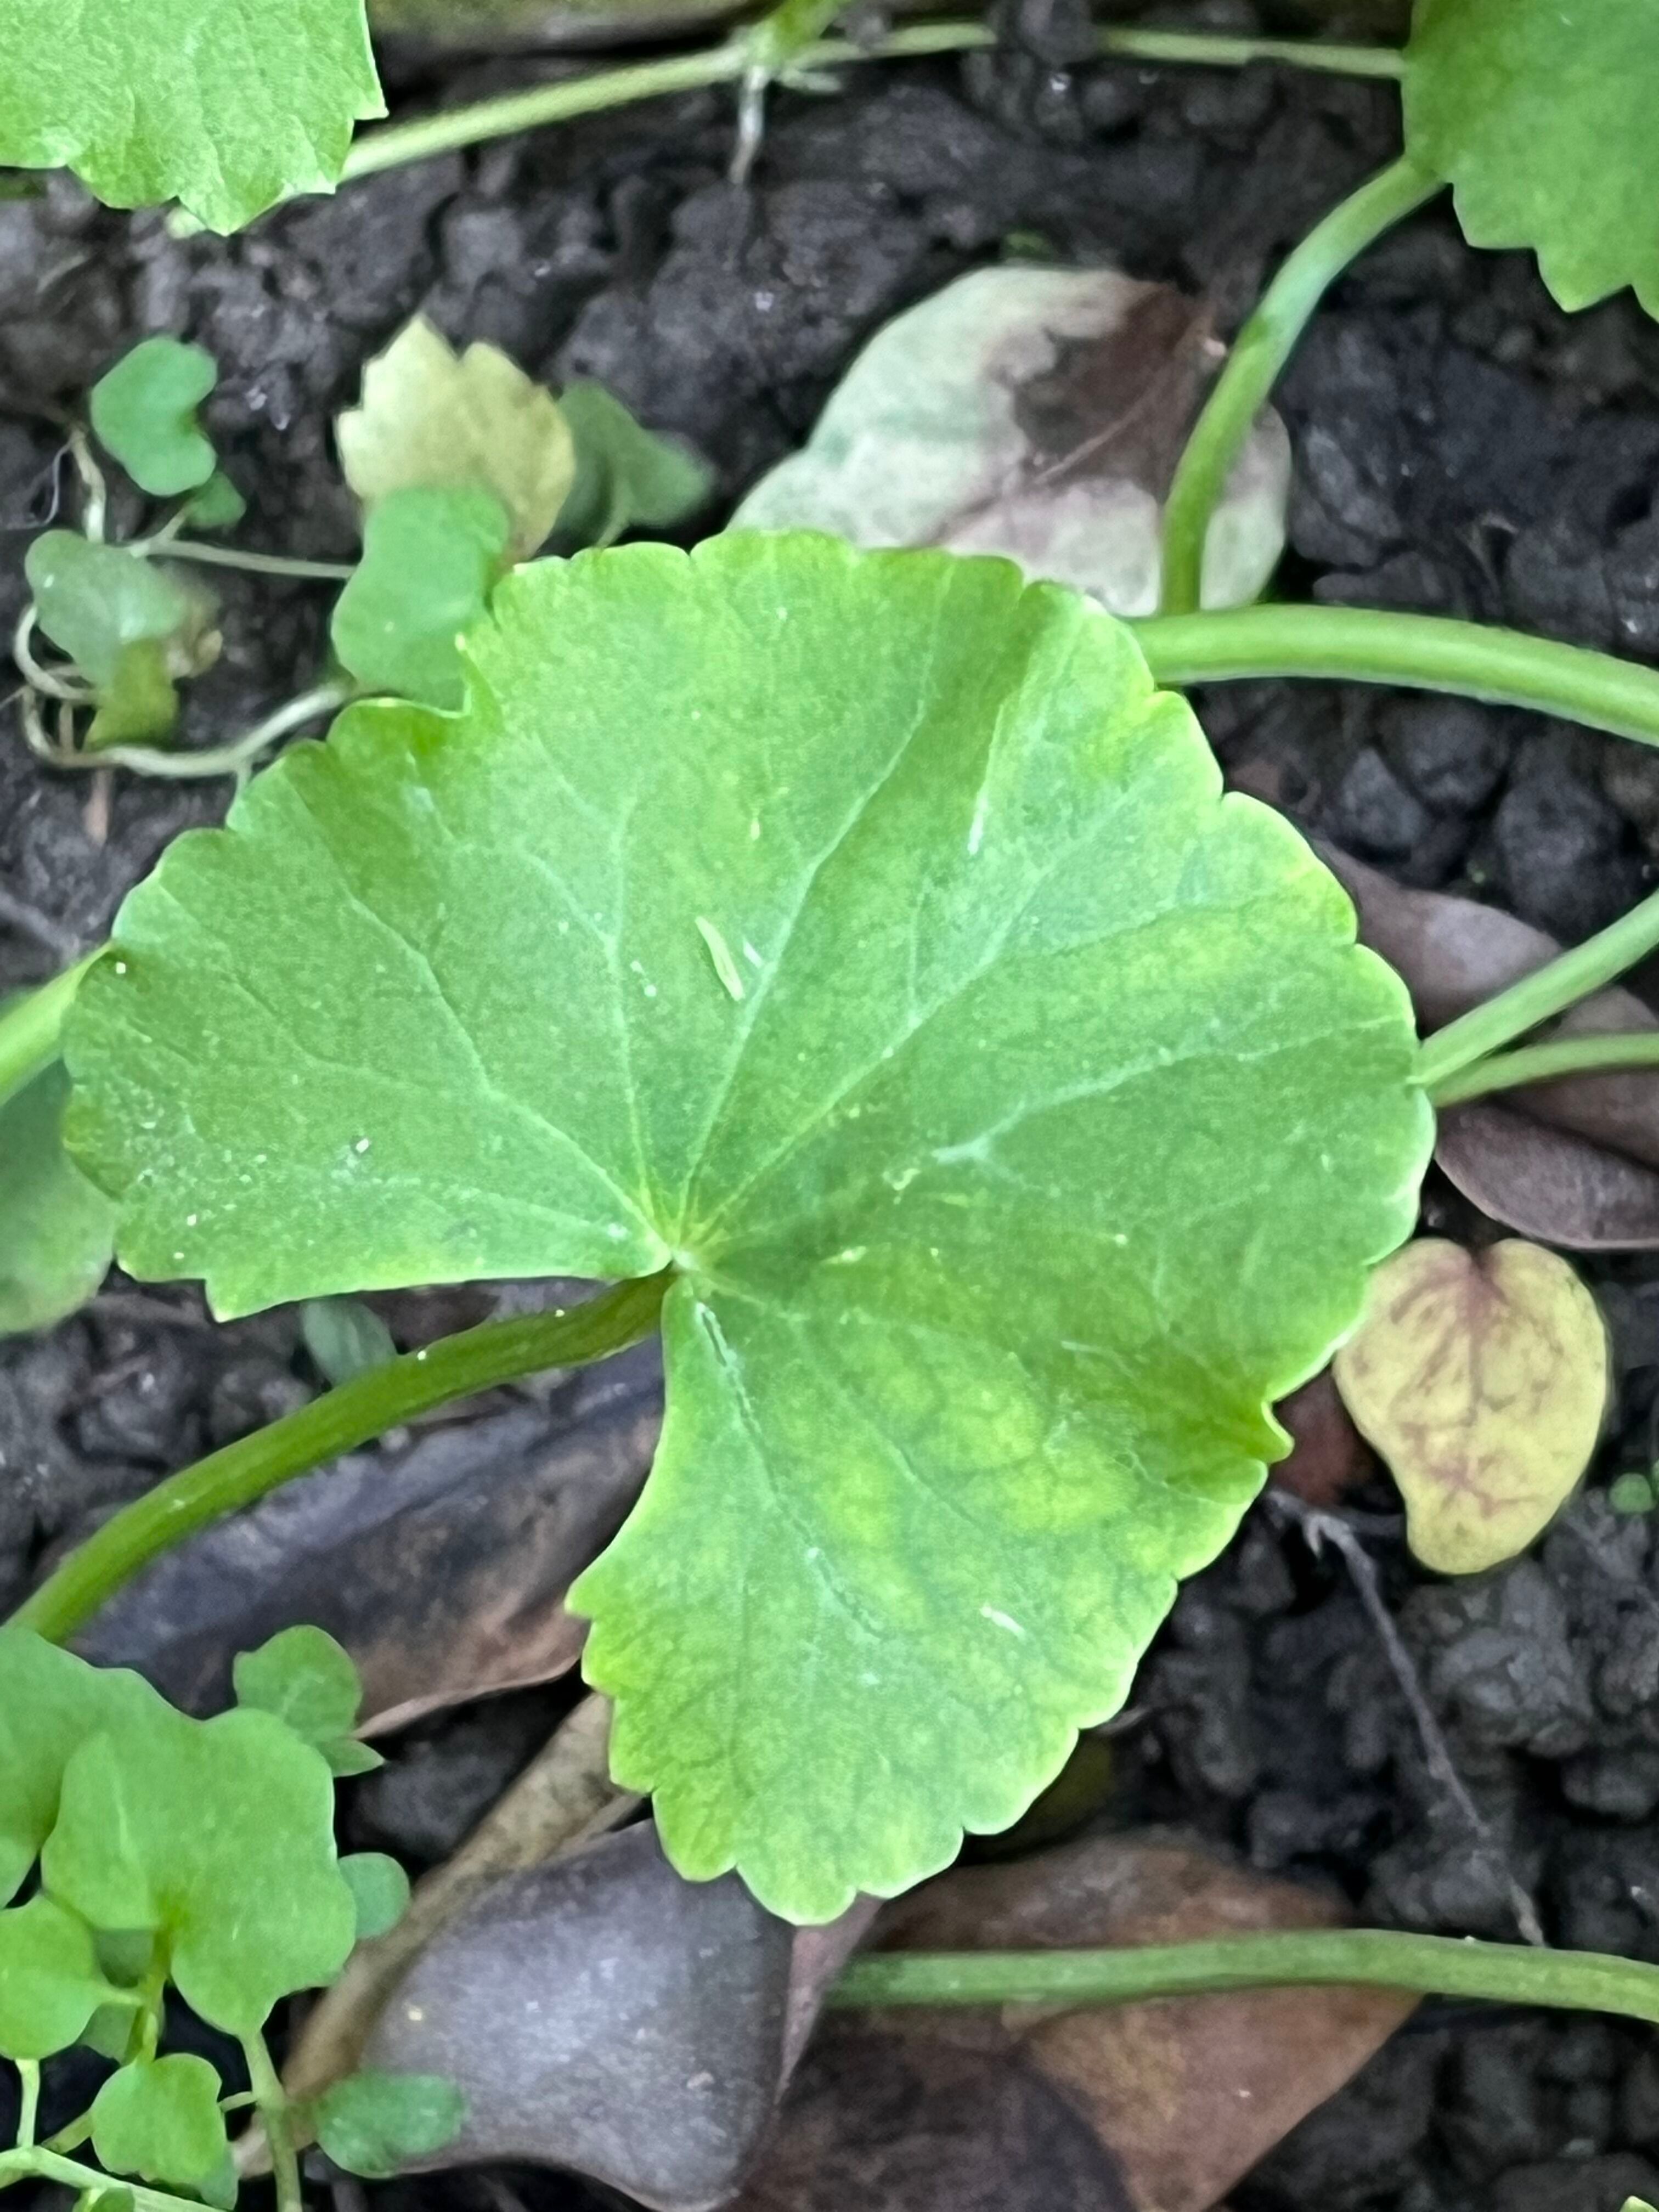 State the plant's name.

thankuni
